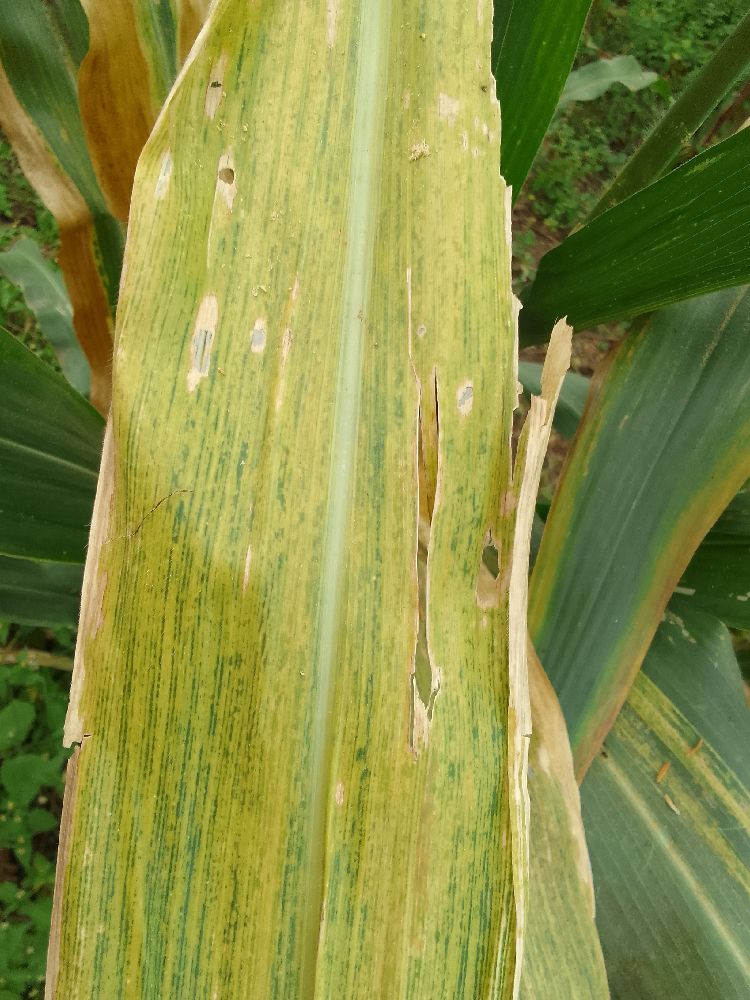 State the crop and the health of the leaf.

maize, maize lethal necrosis
